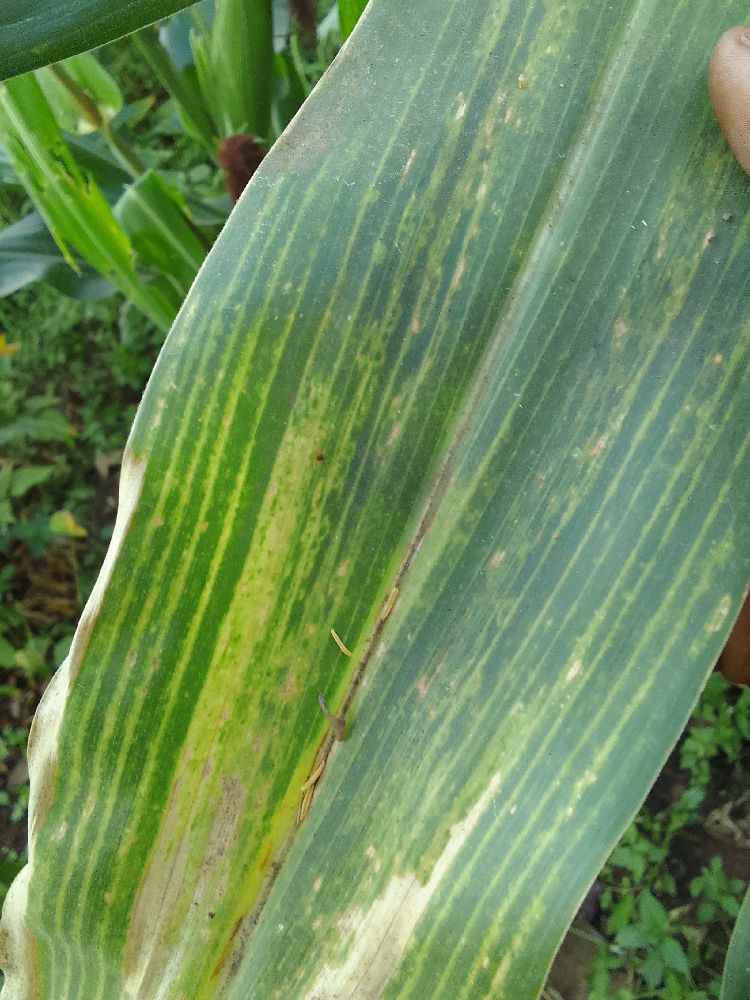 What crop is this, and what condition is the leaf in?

maize, maize lethal necrosis
